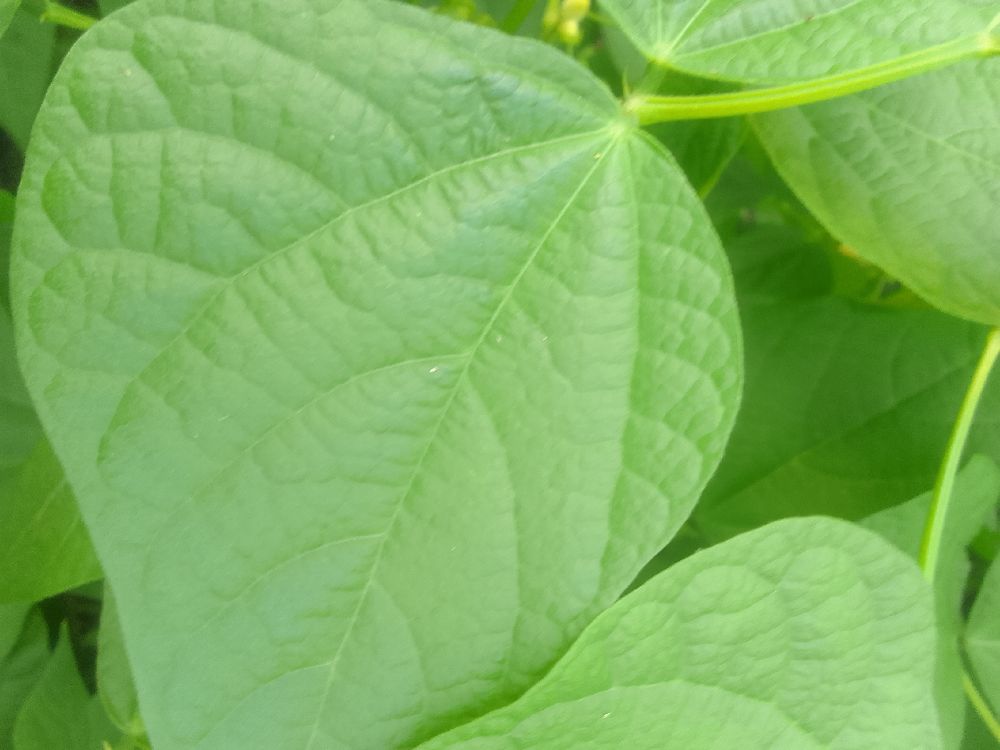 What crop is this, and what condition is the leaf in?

common bean, healthy
